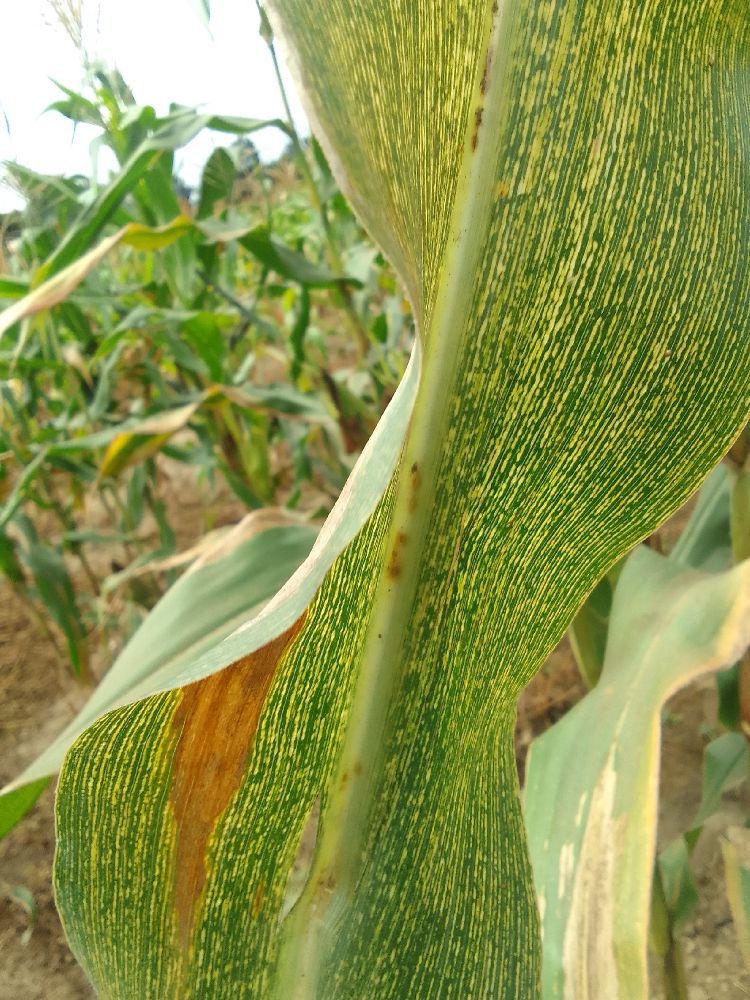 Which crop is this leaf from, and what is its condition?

maize, maize streak virus
